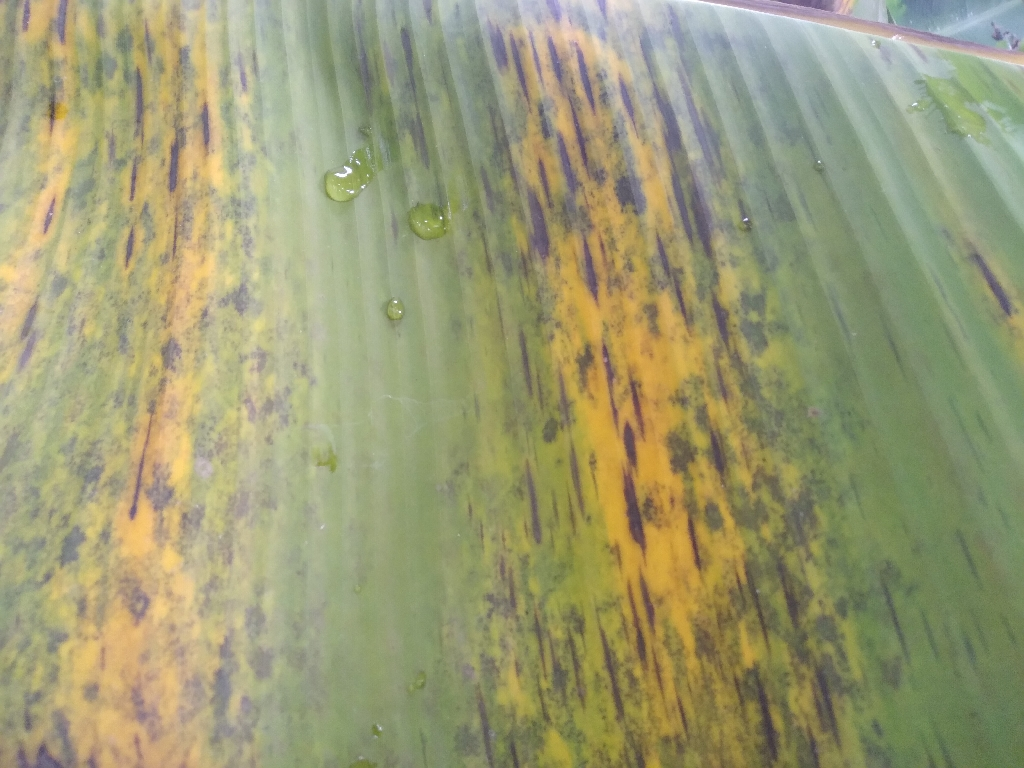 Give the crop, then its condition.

banana, black sigatoka
